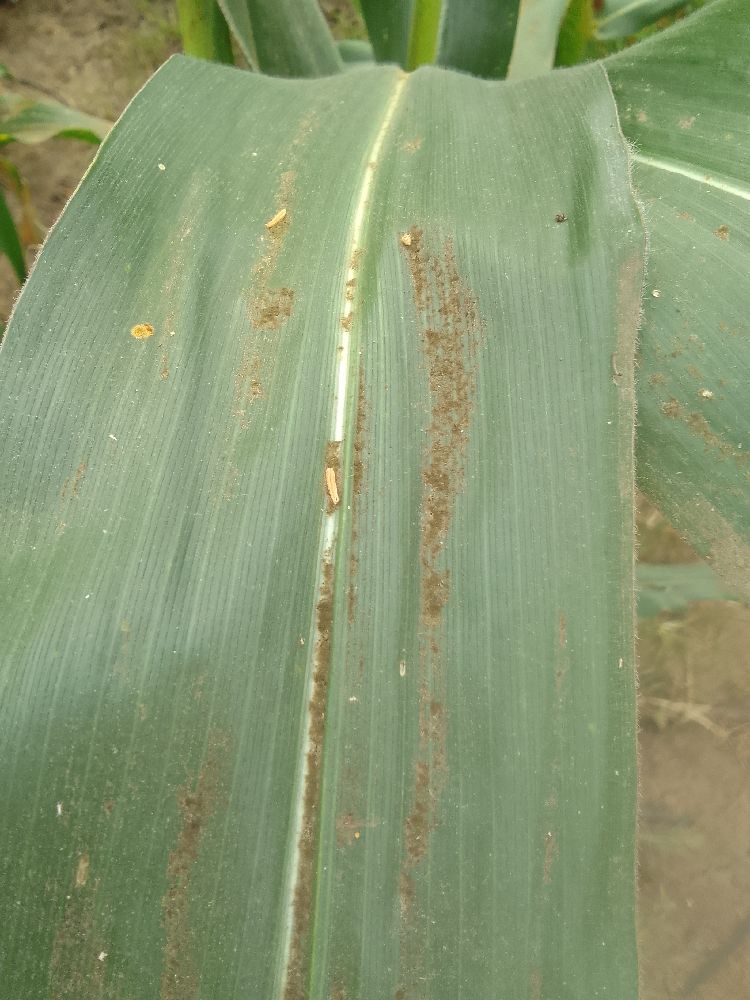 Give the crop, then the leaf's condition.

maize, healthy
